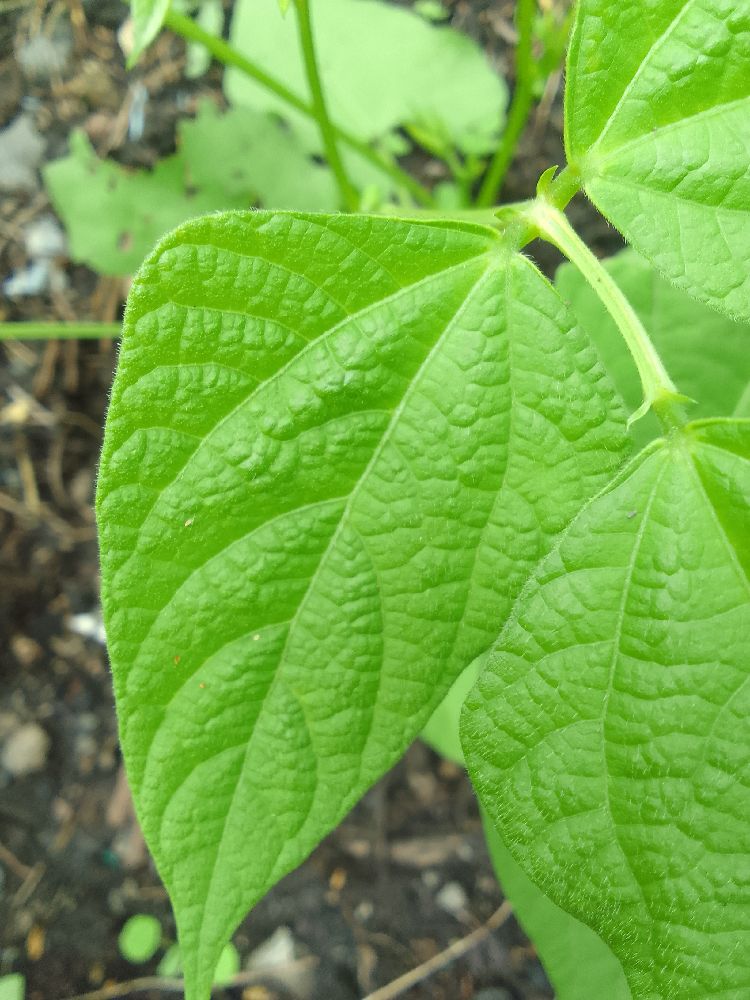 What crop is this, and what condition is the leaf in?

common bean, healthy
